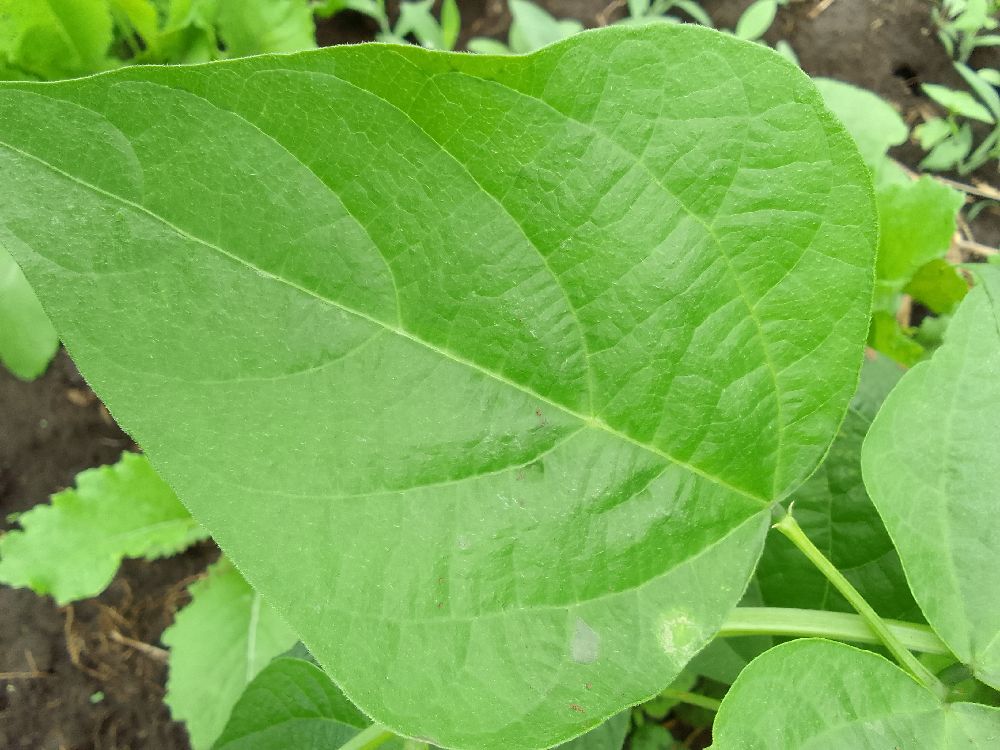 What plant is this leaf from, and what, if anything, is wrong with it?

common bean, healthy
